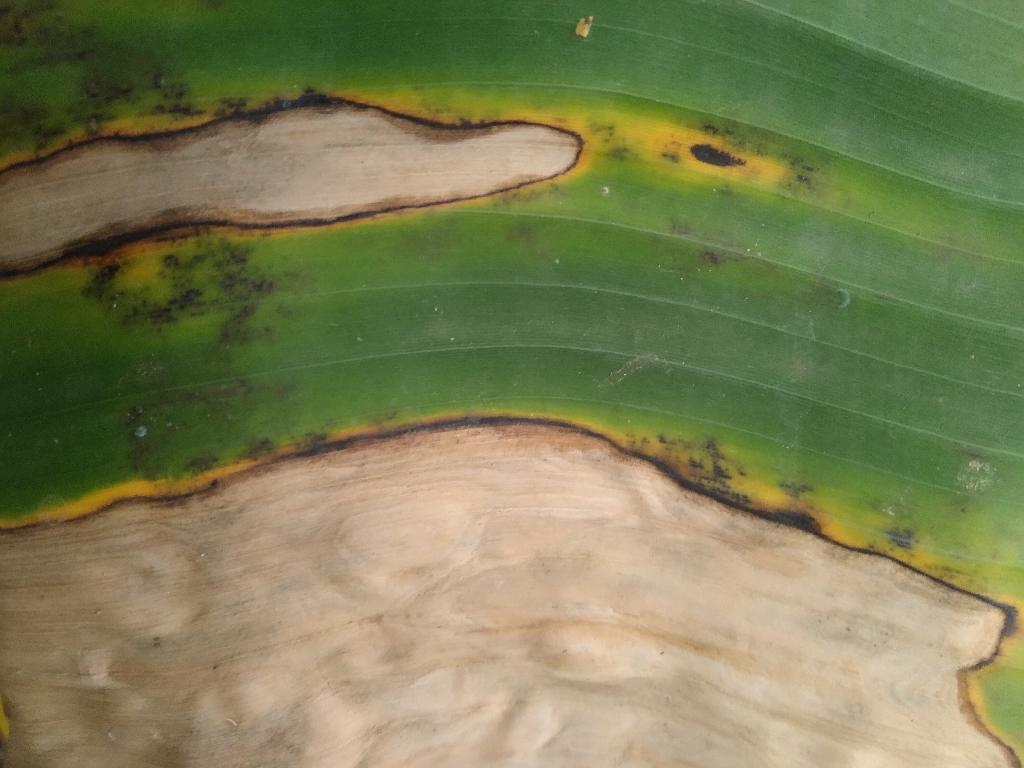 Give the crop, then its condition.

banana, black sigatoka
